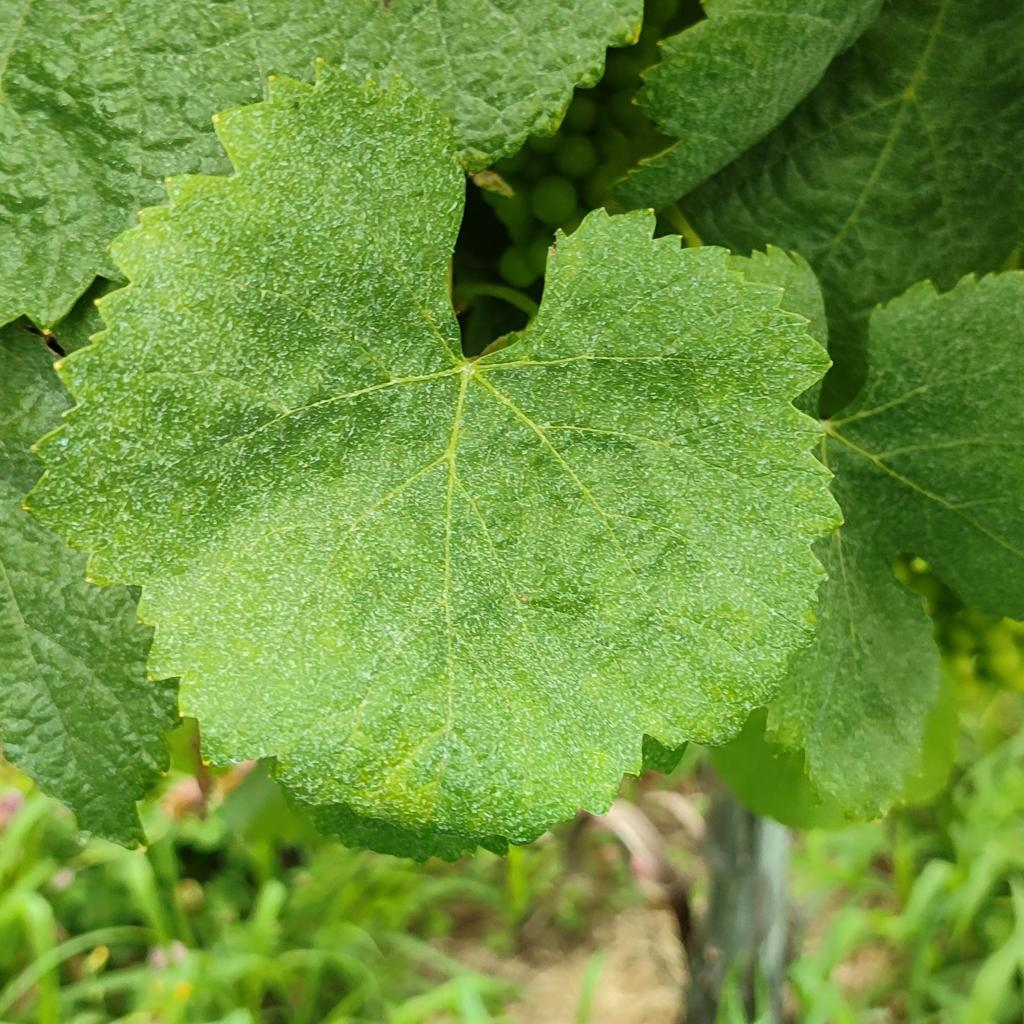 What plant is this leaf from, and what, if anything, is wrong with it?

grapevine, healthy
